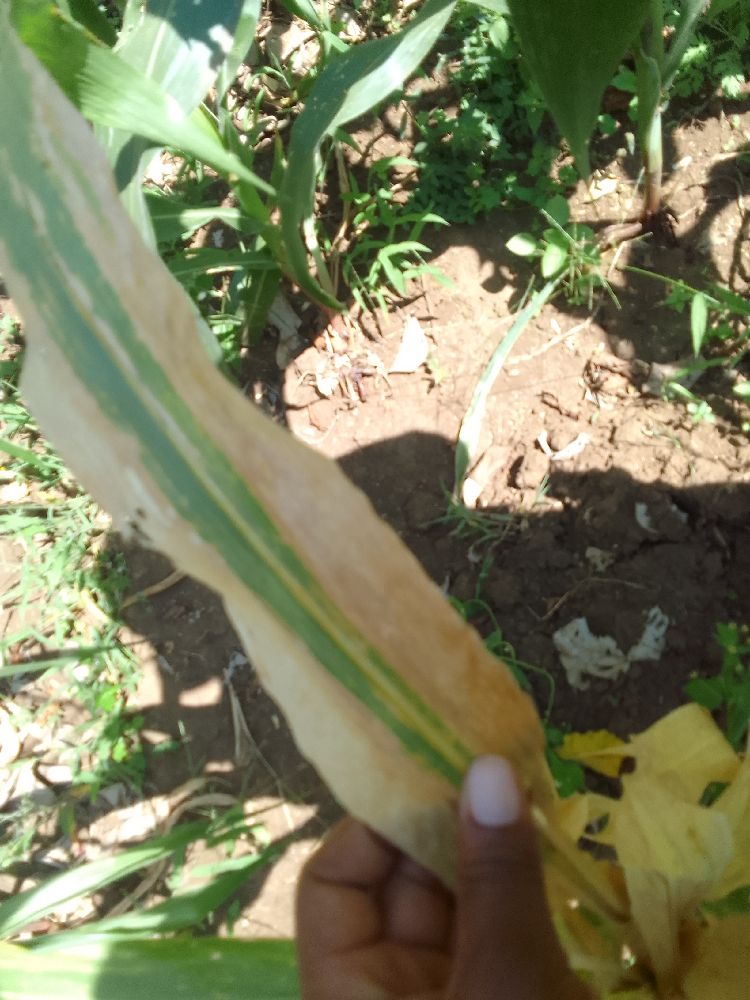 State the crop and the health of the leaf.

maize, maize lethal necrosis
